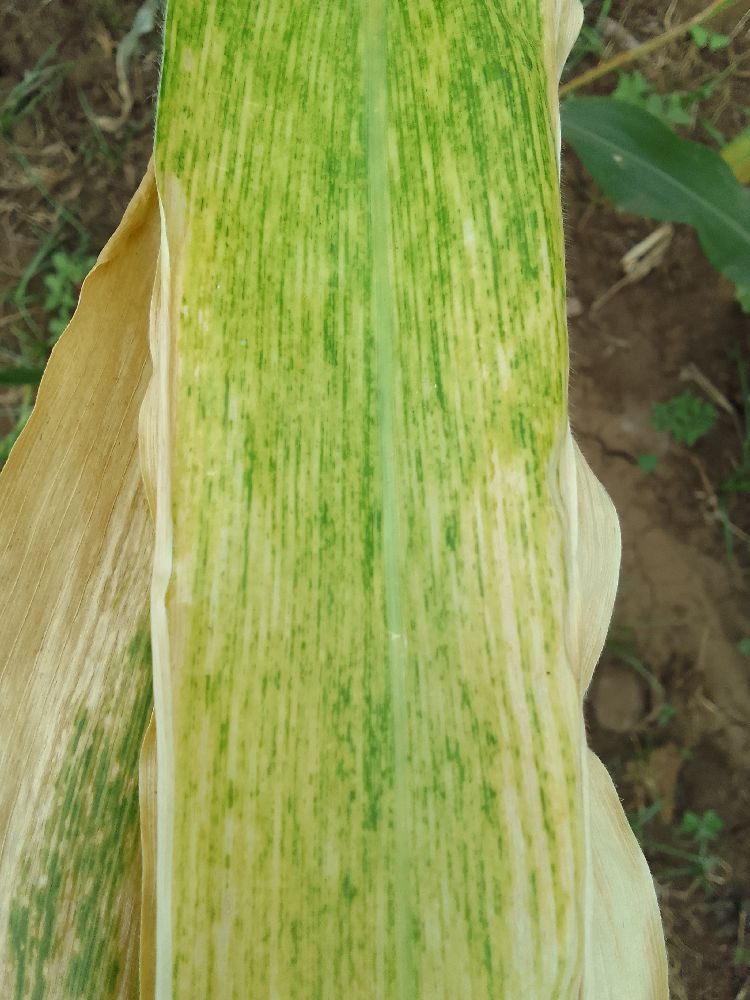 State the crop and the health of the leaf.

maize, maize lethal necrosis
